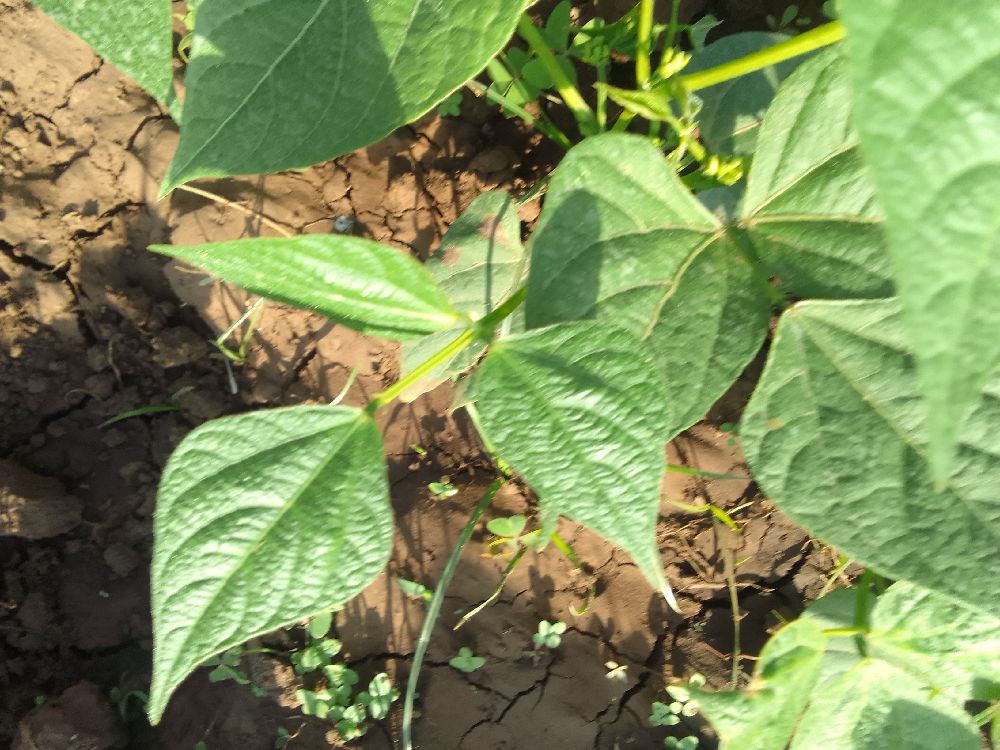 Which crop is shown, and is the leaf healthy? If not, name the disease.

common bean, healthy
